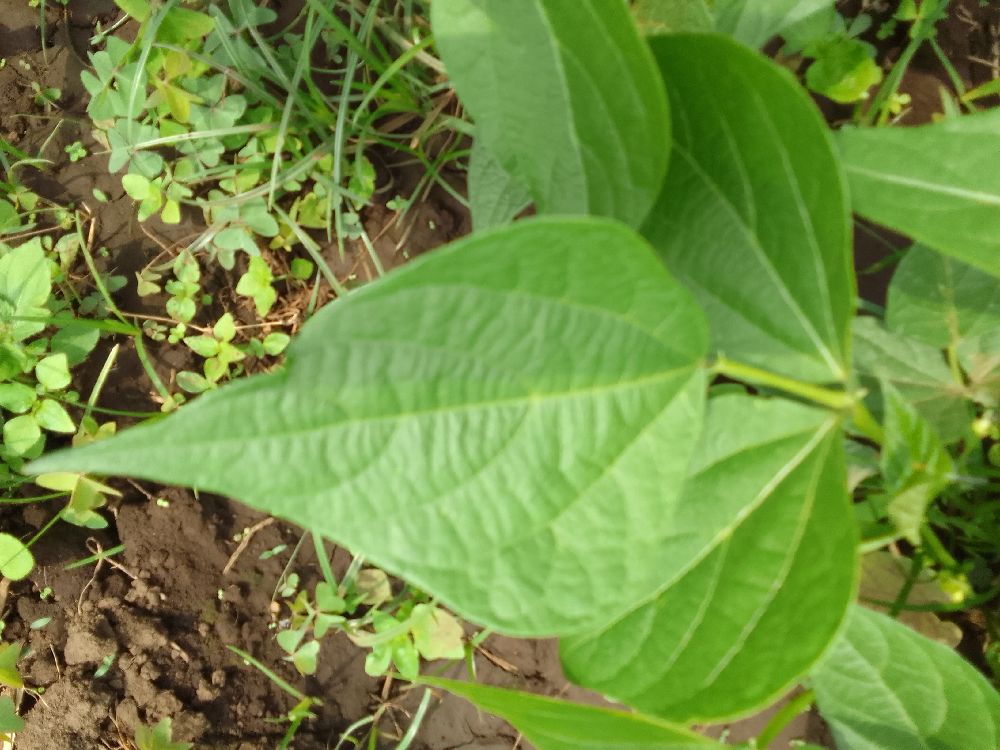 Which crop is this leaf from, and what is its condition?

common bean, healthy
